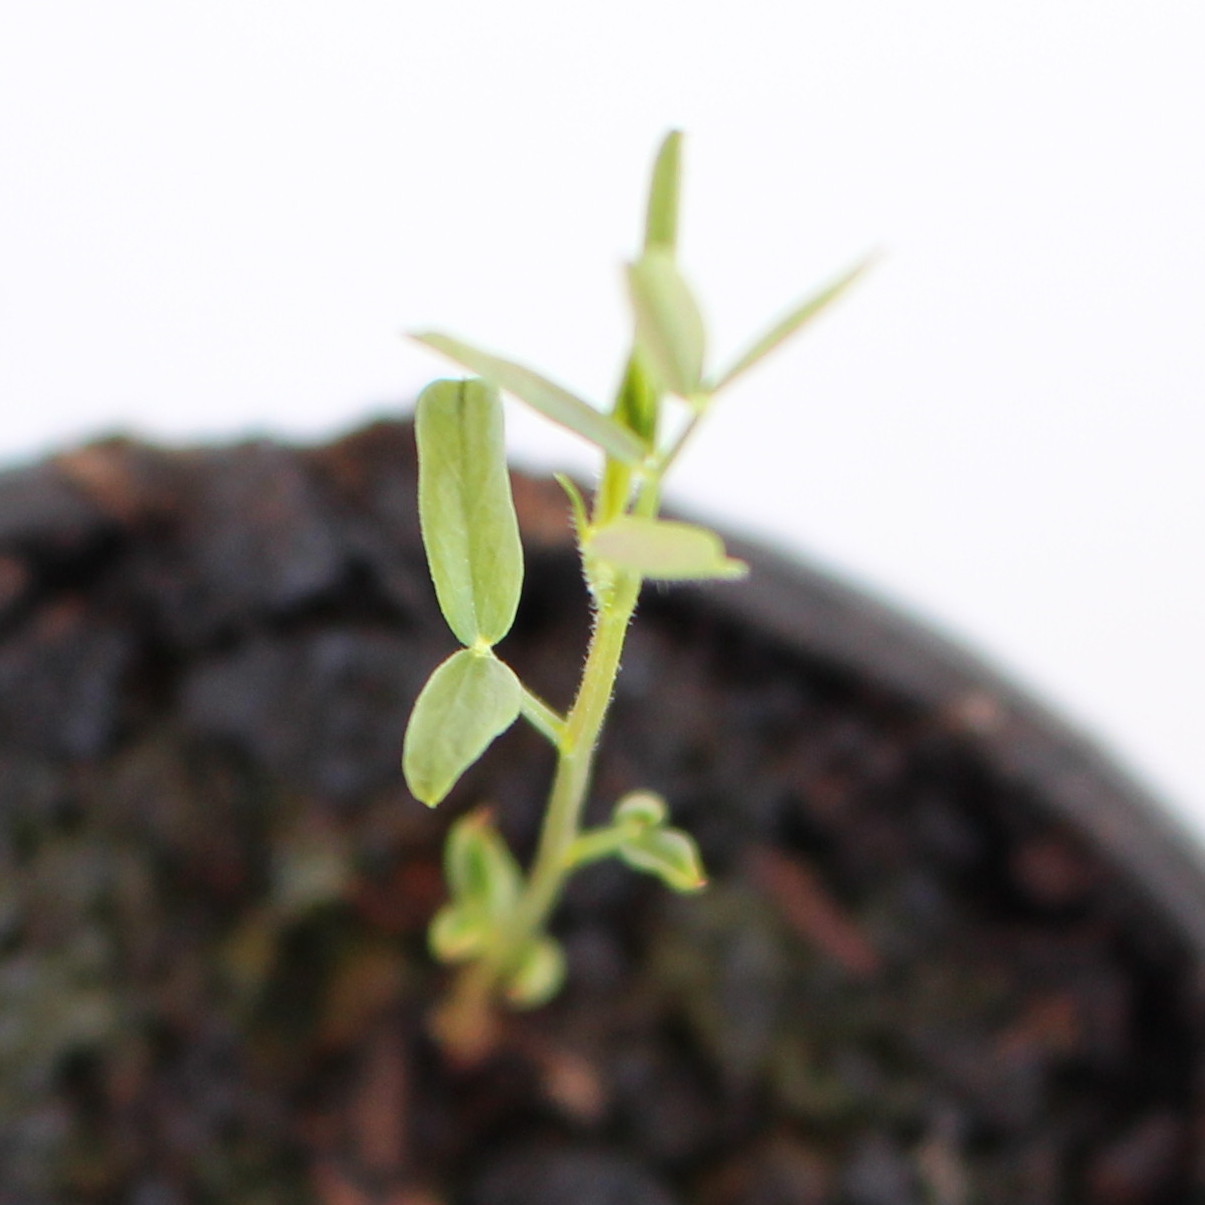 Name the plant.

Vicia sativa
